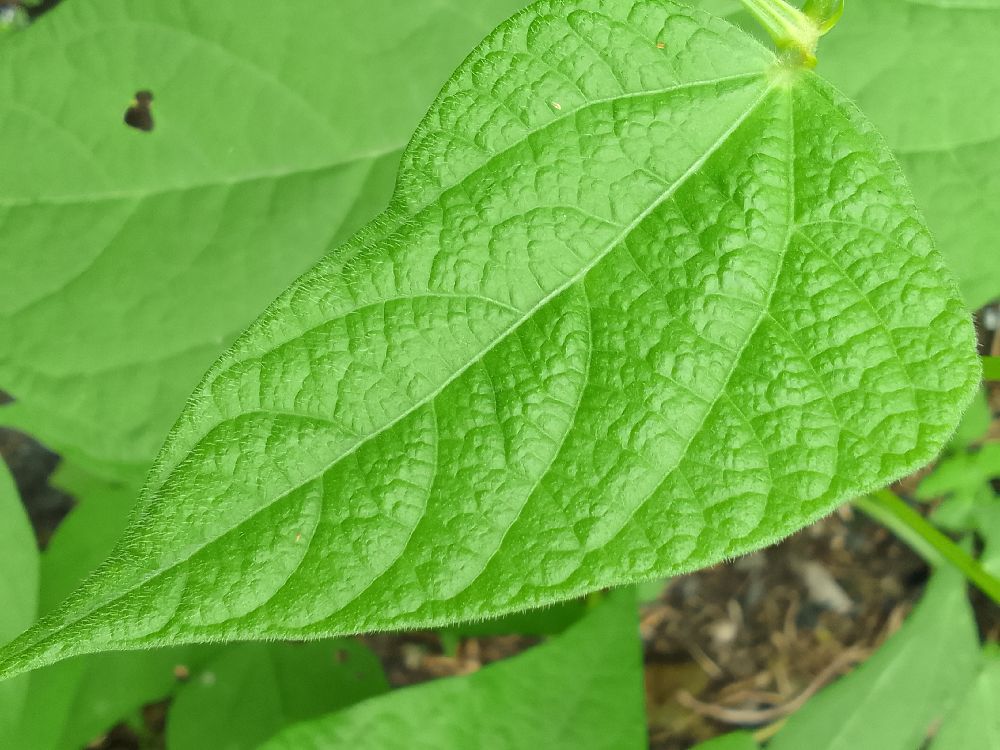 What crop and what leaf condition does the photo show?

common bean, healthy
